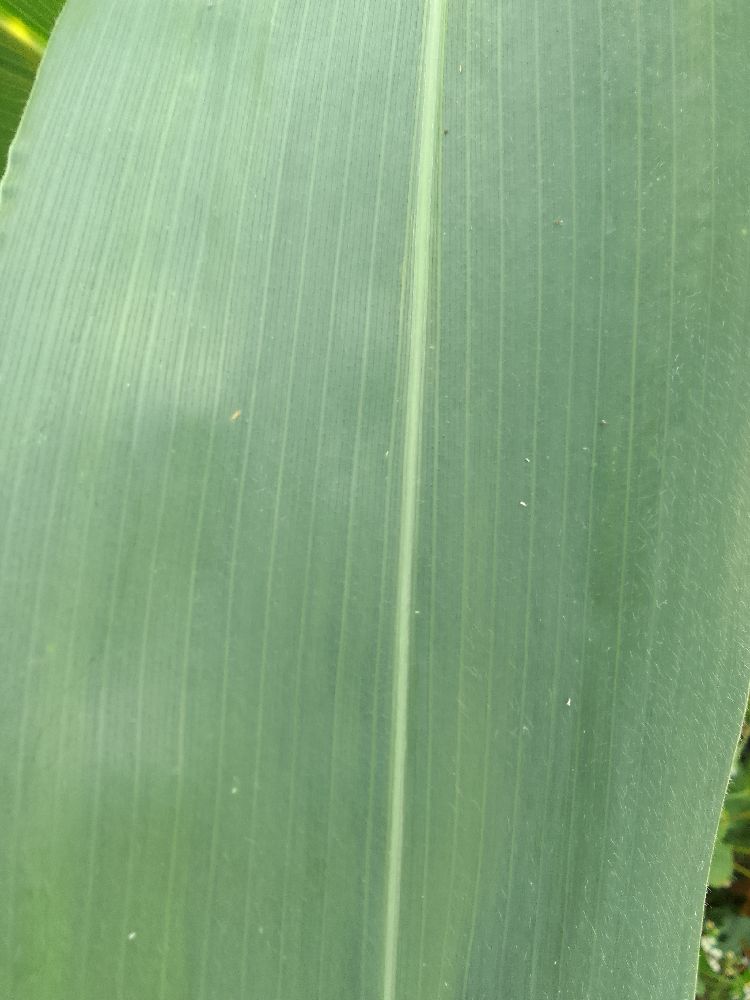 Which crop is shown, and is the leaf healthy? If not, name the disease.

maize, healthy
